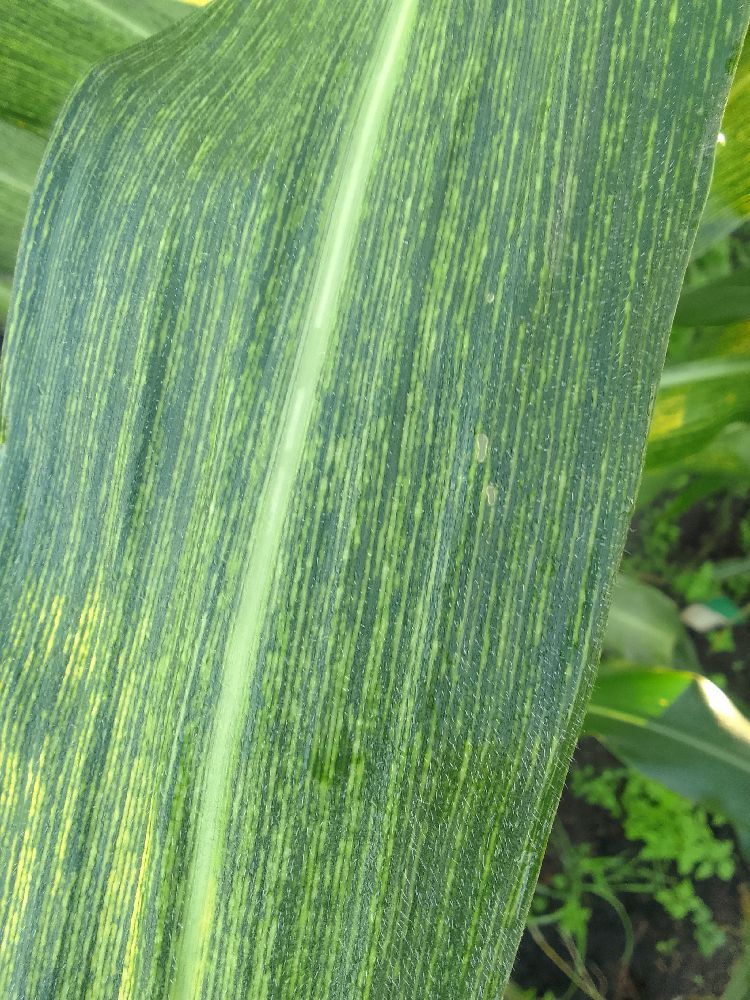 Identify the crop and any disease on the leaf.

maize, maize streak virus
